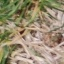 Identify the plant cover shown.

grass
